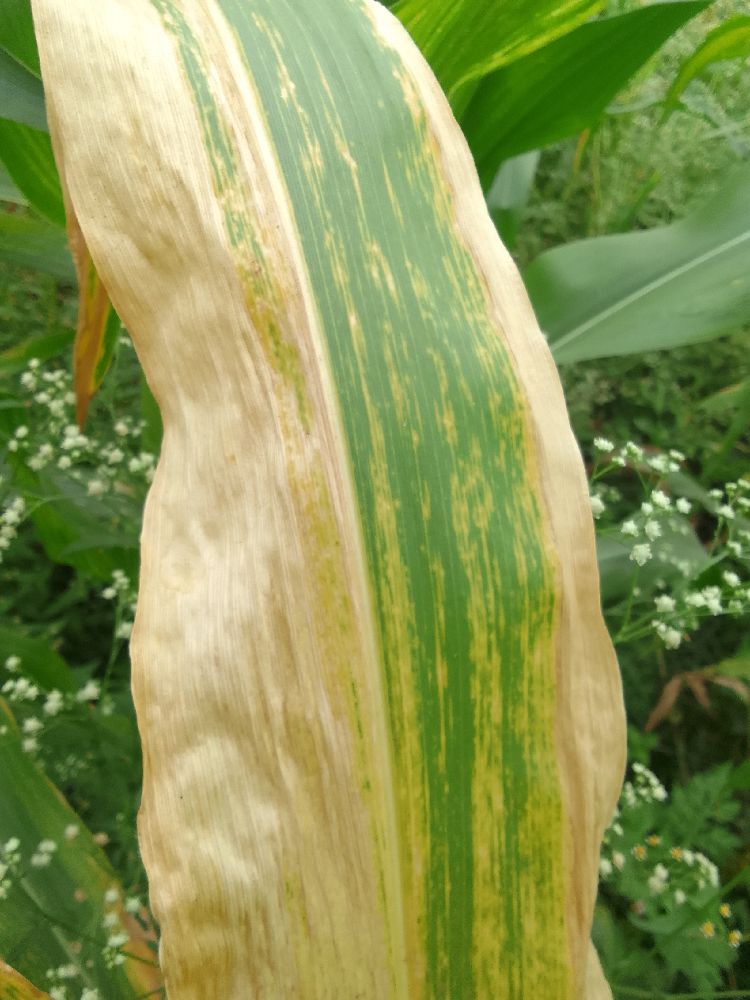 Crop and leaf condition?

maize, maize lethal necrosis
